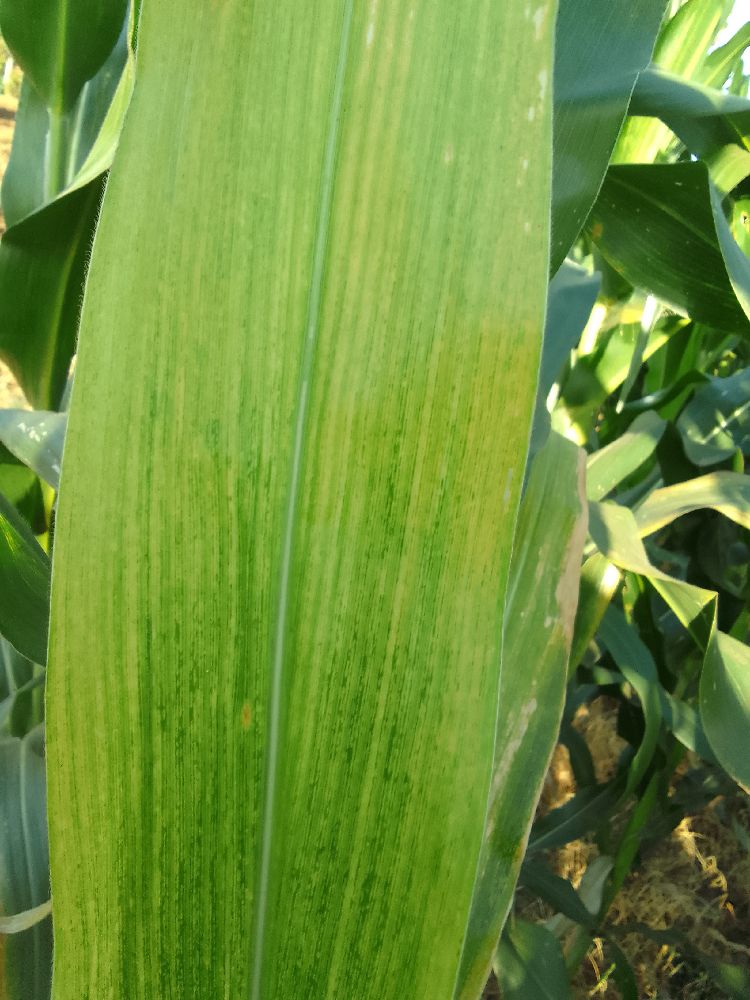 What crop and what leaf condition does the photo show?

maize, maize lethal necrosis
